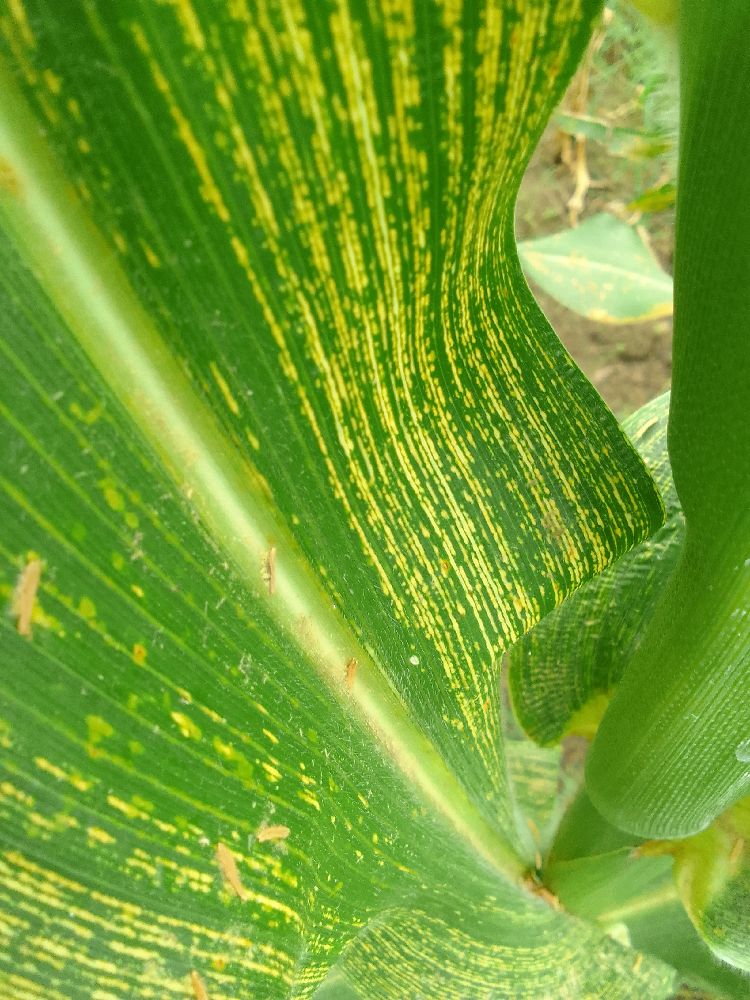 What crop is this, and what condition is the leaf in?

maize, maize streak virus
